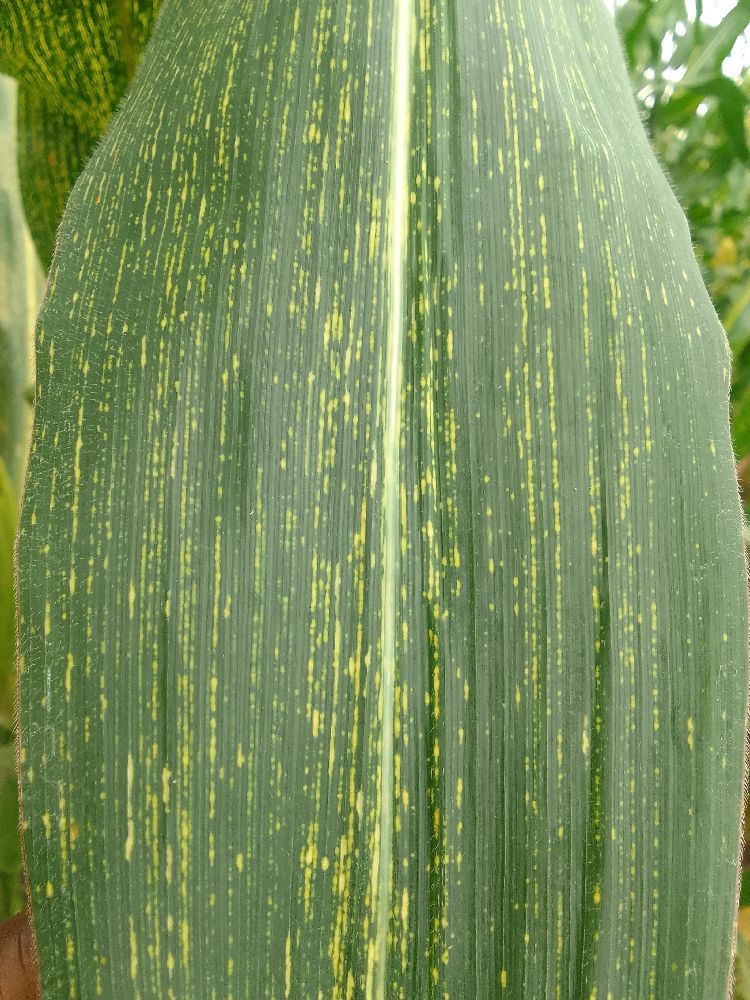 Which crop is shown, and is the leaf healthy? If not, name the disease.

maize, maize streak virus
